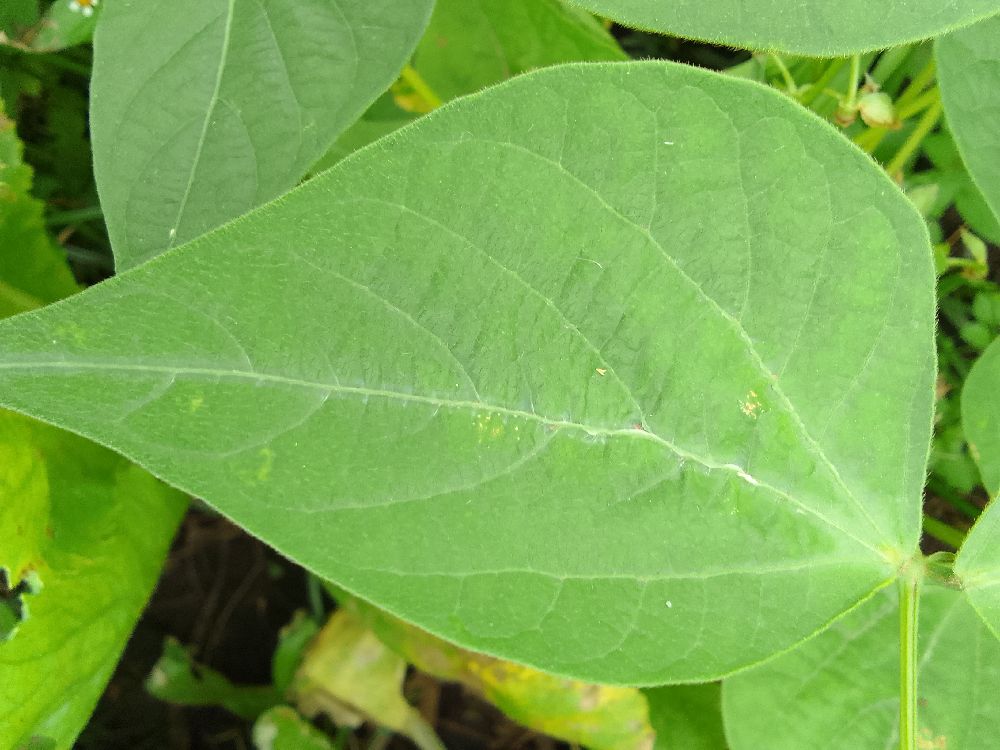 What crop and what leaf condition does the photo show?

common bean, healthy
